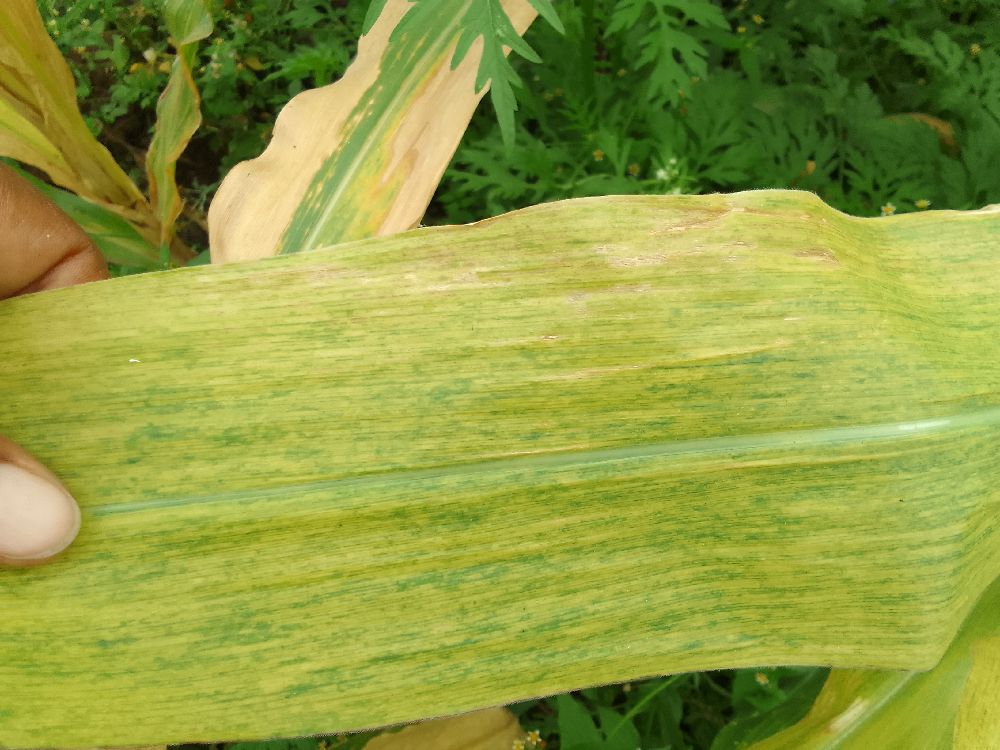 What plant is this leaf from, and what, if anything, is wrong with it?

maize, maize lethal necrosis
